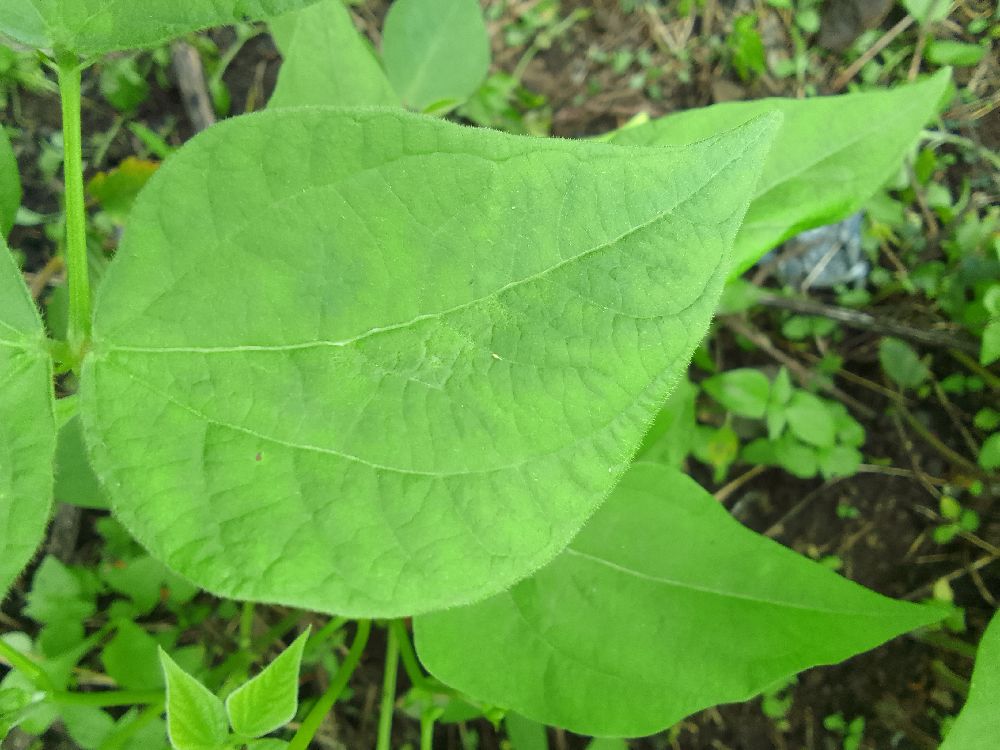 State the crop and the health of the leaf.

common bean, healthy
